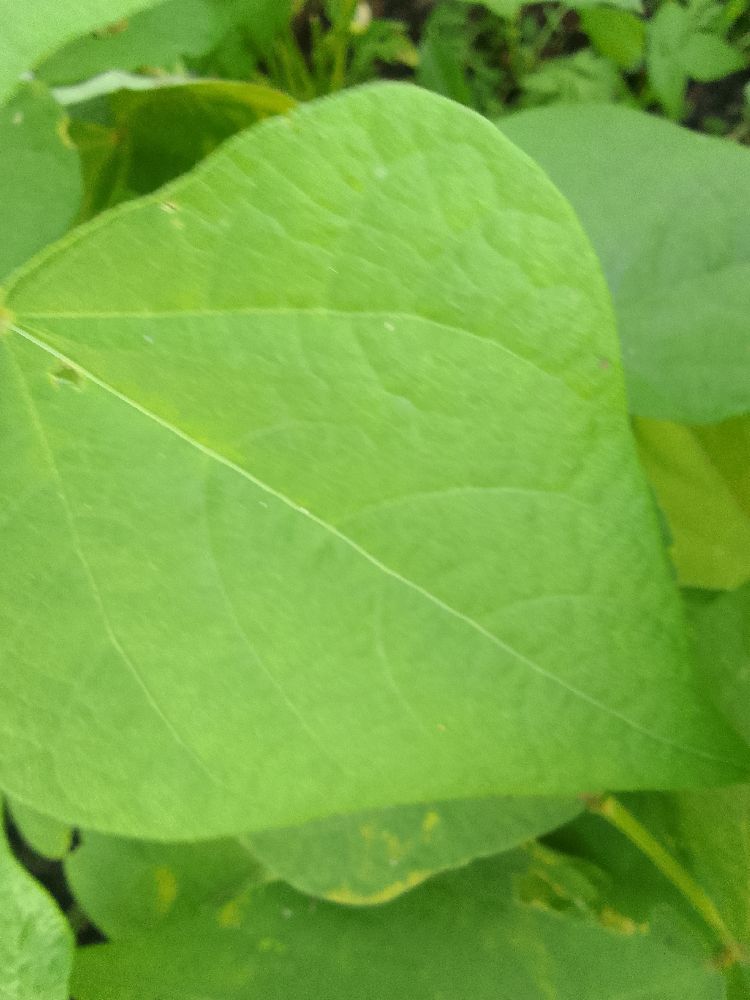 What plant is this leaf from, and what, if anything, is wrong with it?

common bean, healthy
